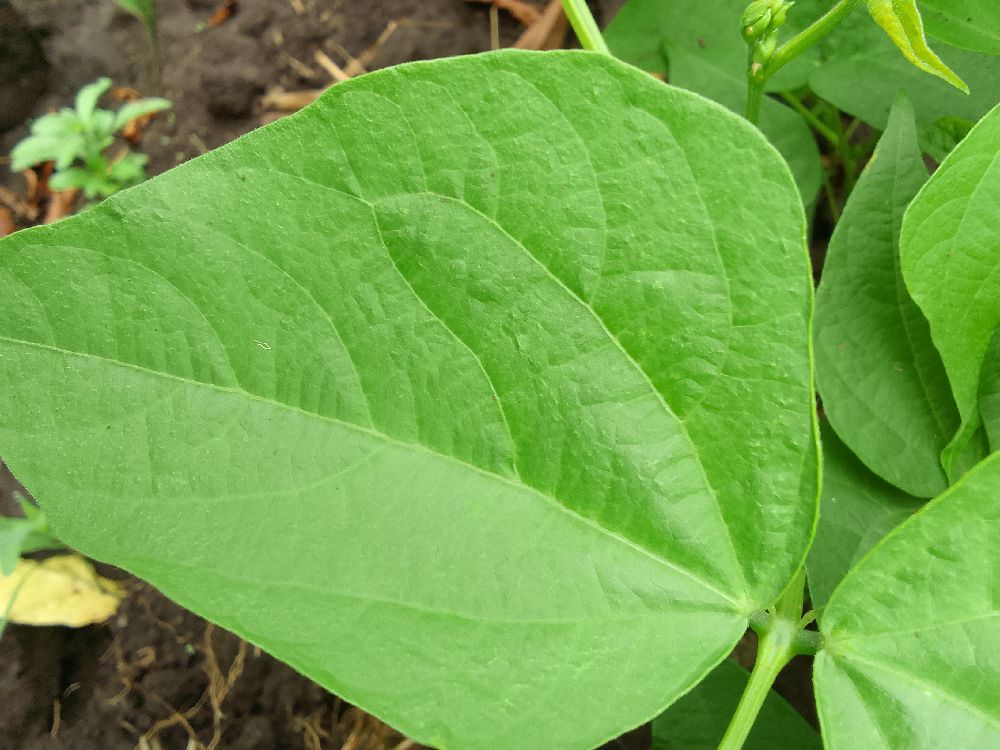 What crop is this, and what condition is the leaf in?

common bean, healthy
